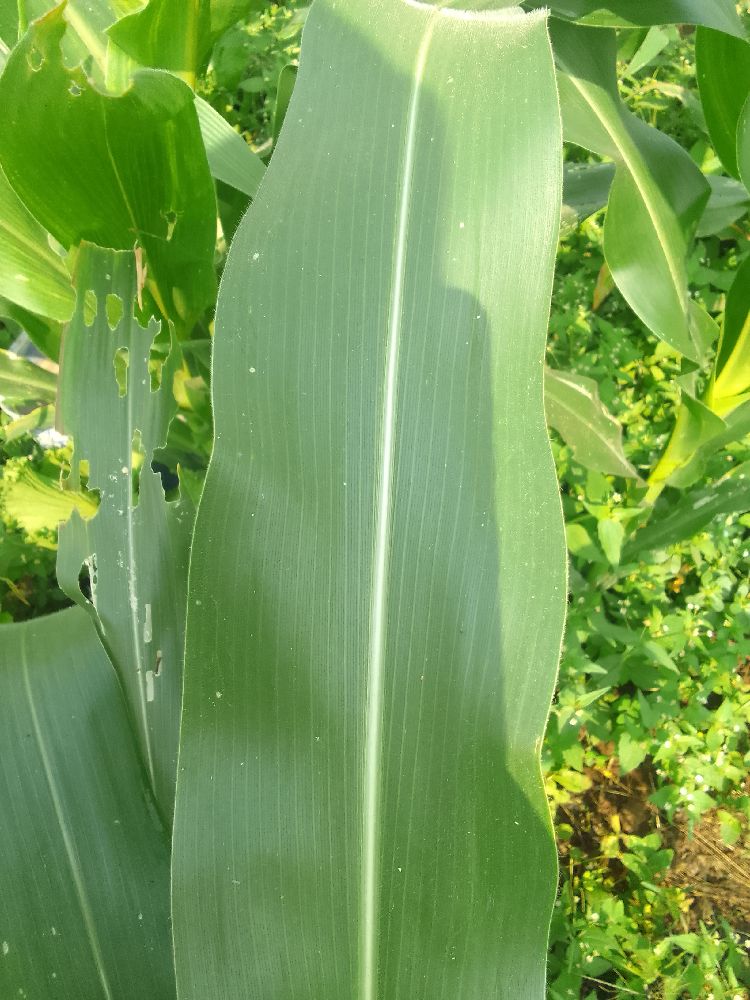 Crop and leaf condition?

maize, healthy
